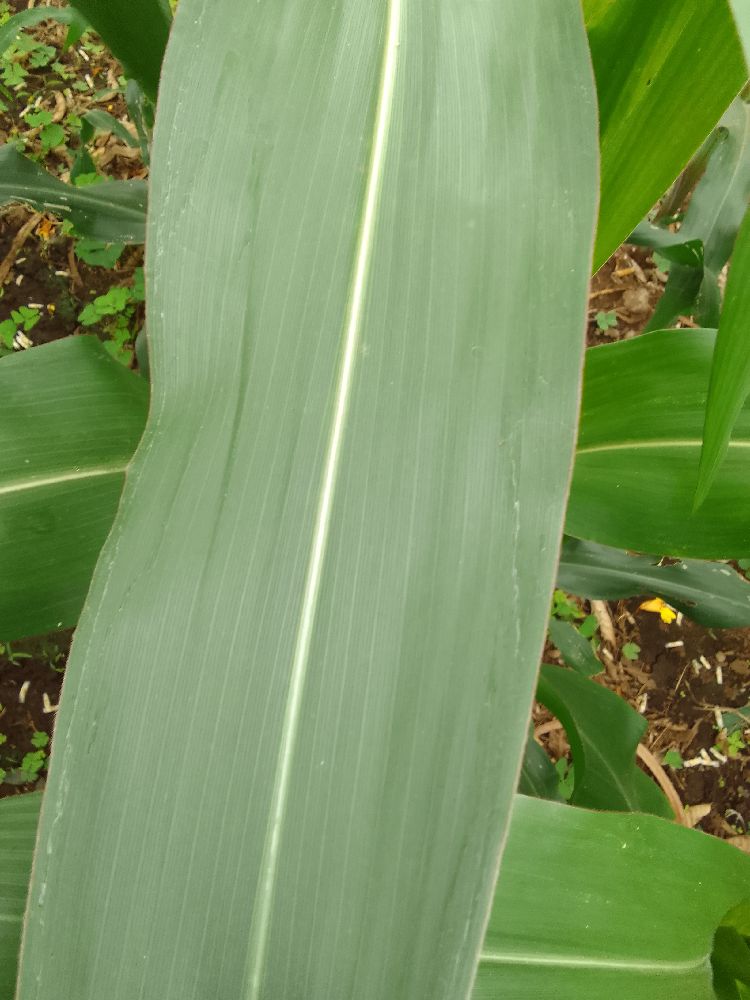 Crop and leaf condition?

maize, healthy
